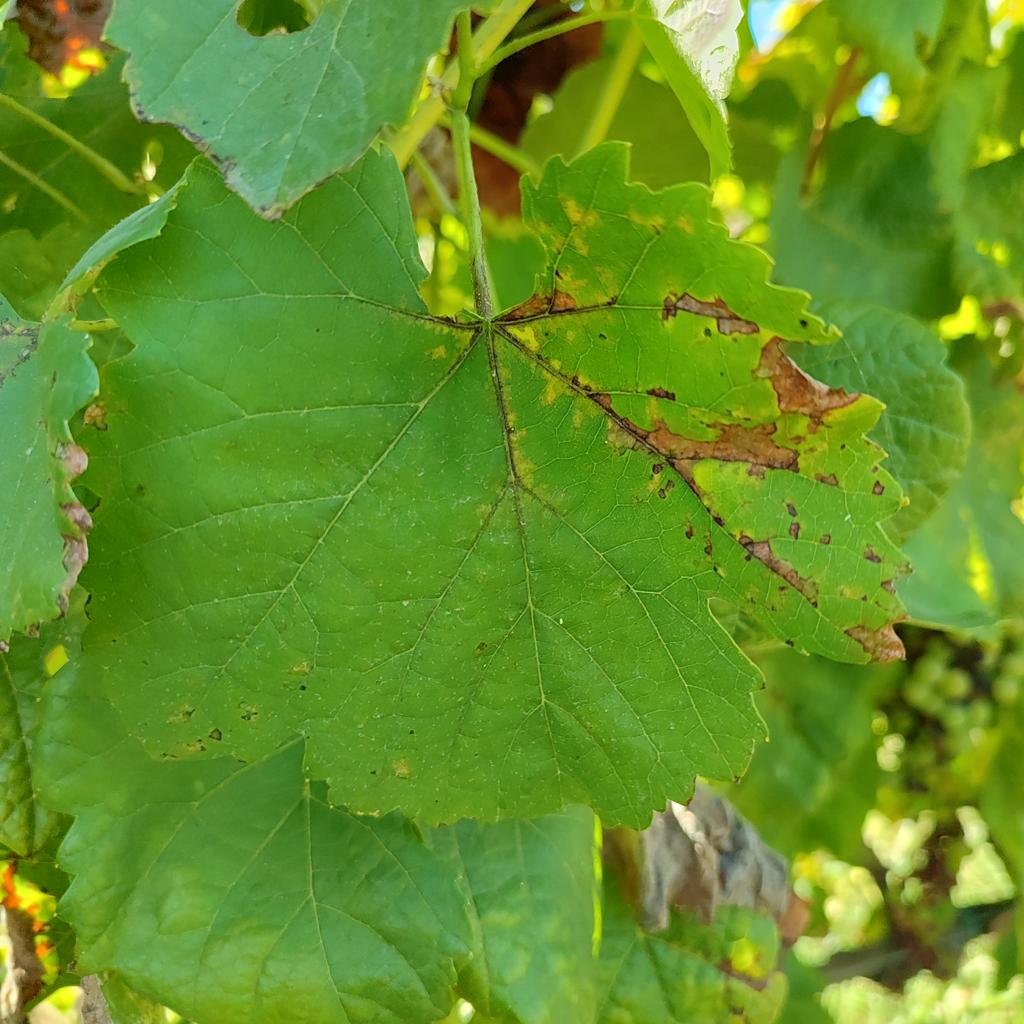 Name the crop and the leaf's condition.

grapevine, downy mildew
